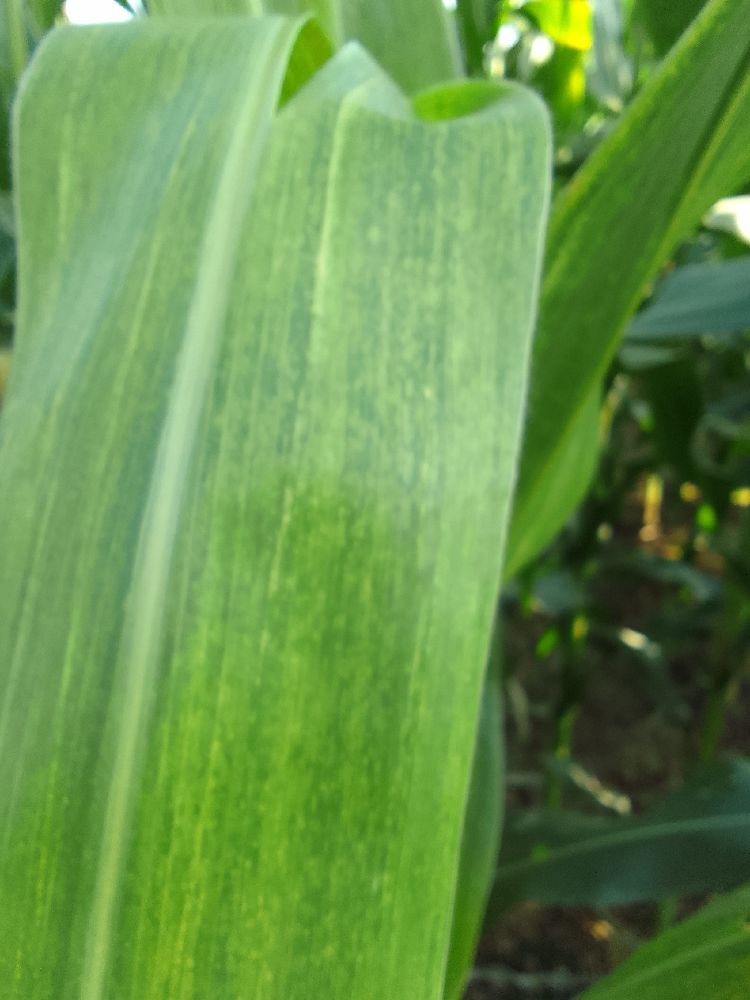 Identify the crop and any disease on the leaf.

maize, maize lethal necrosis
